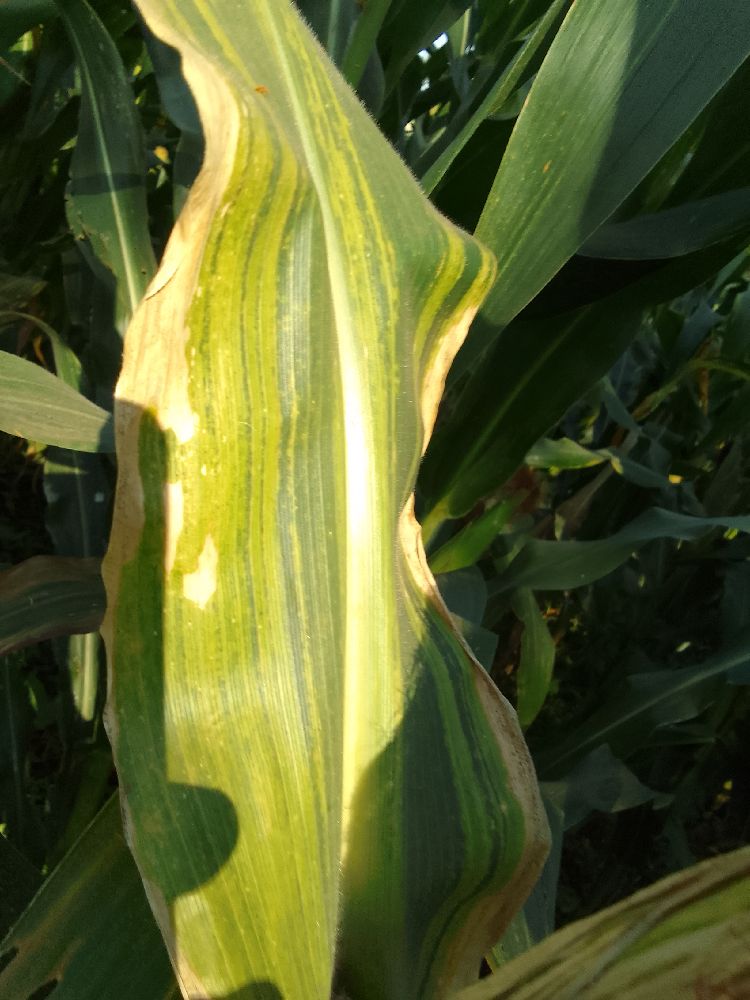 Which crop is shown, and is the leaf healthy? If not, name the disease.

maize, maize lethal necrosis
